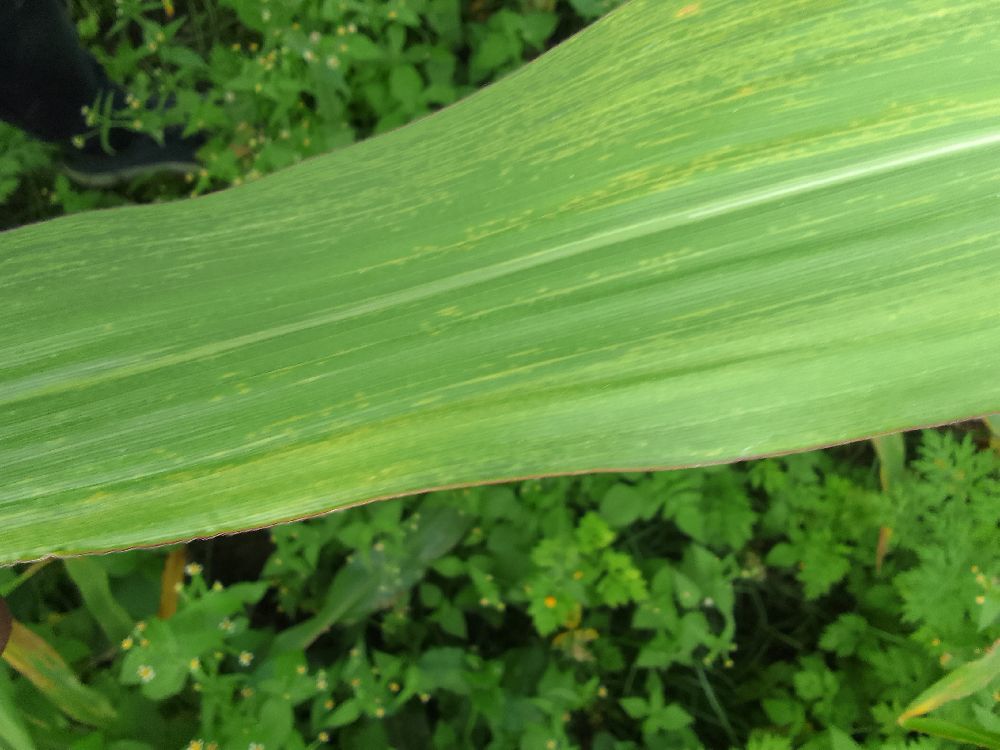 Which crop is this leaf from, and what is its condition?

maize, maize lethal necrosis
